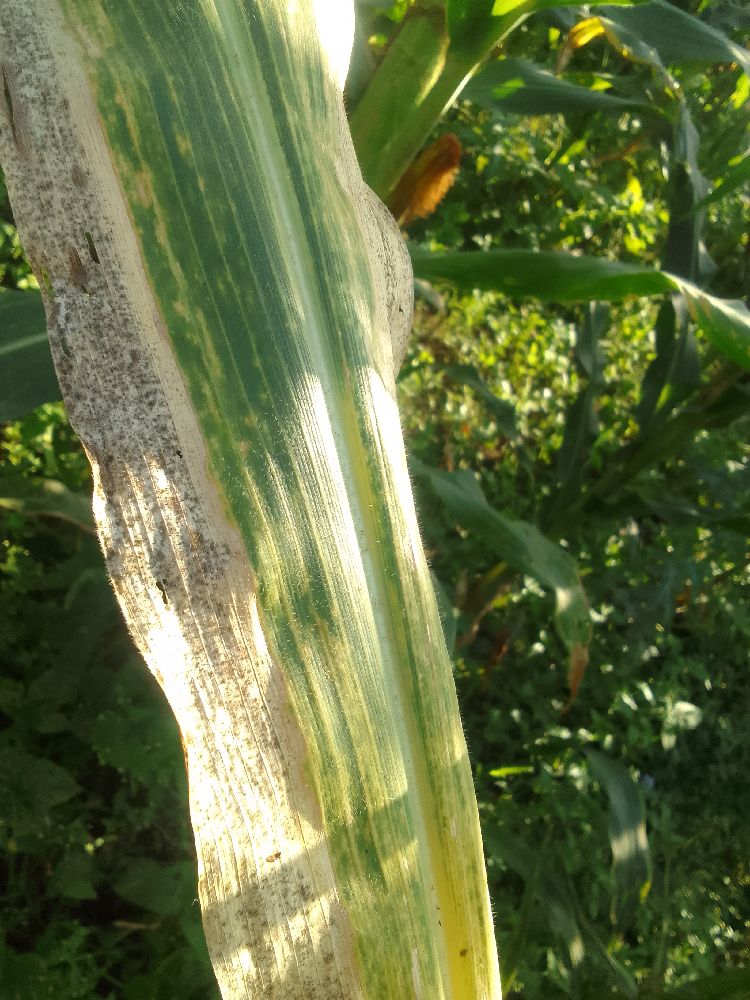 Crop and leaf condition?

maize, maize lethal necrosis
